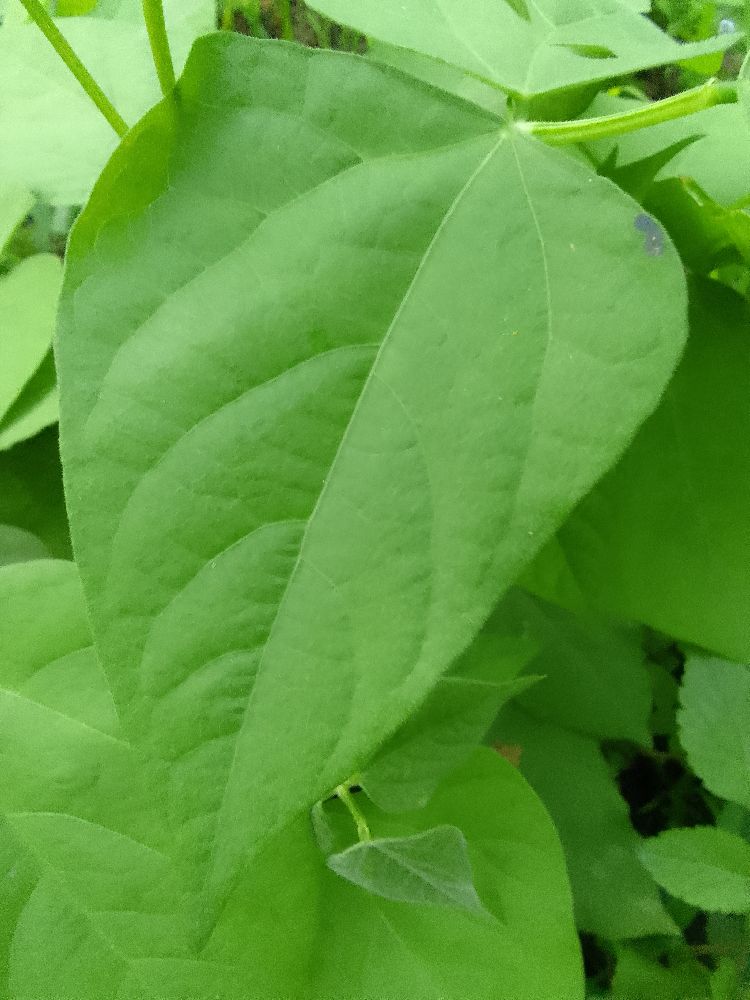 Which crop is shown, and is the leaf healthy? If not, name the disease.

common bean, healthy
